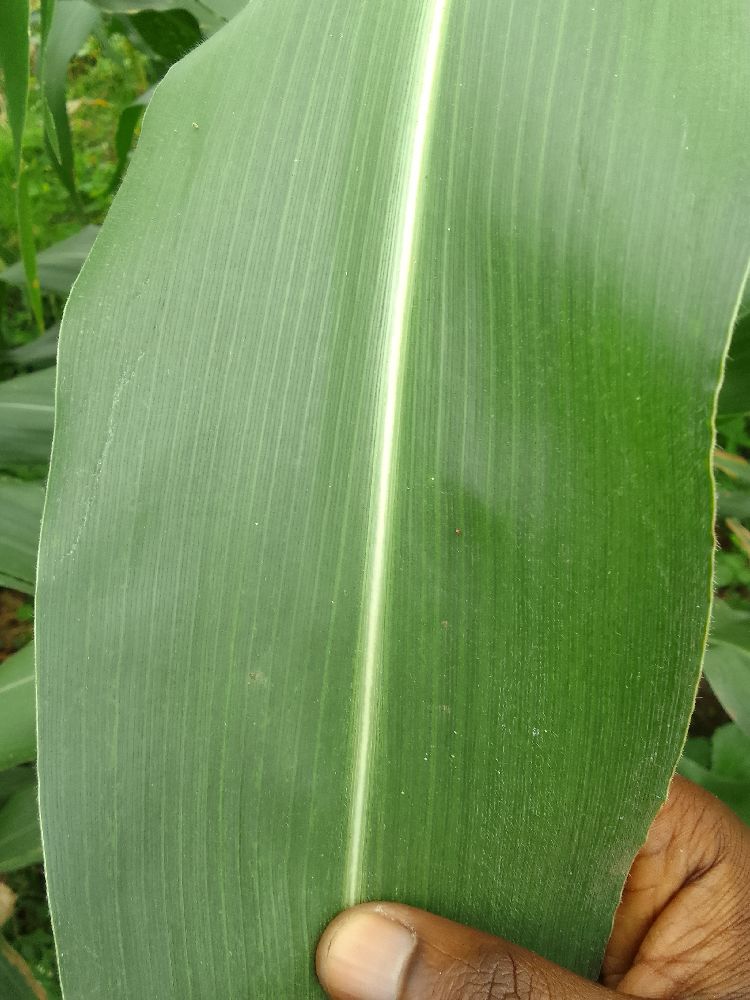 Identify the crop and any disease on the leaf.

maize, healthy
